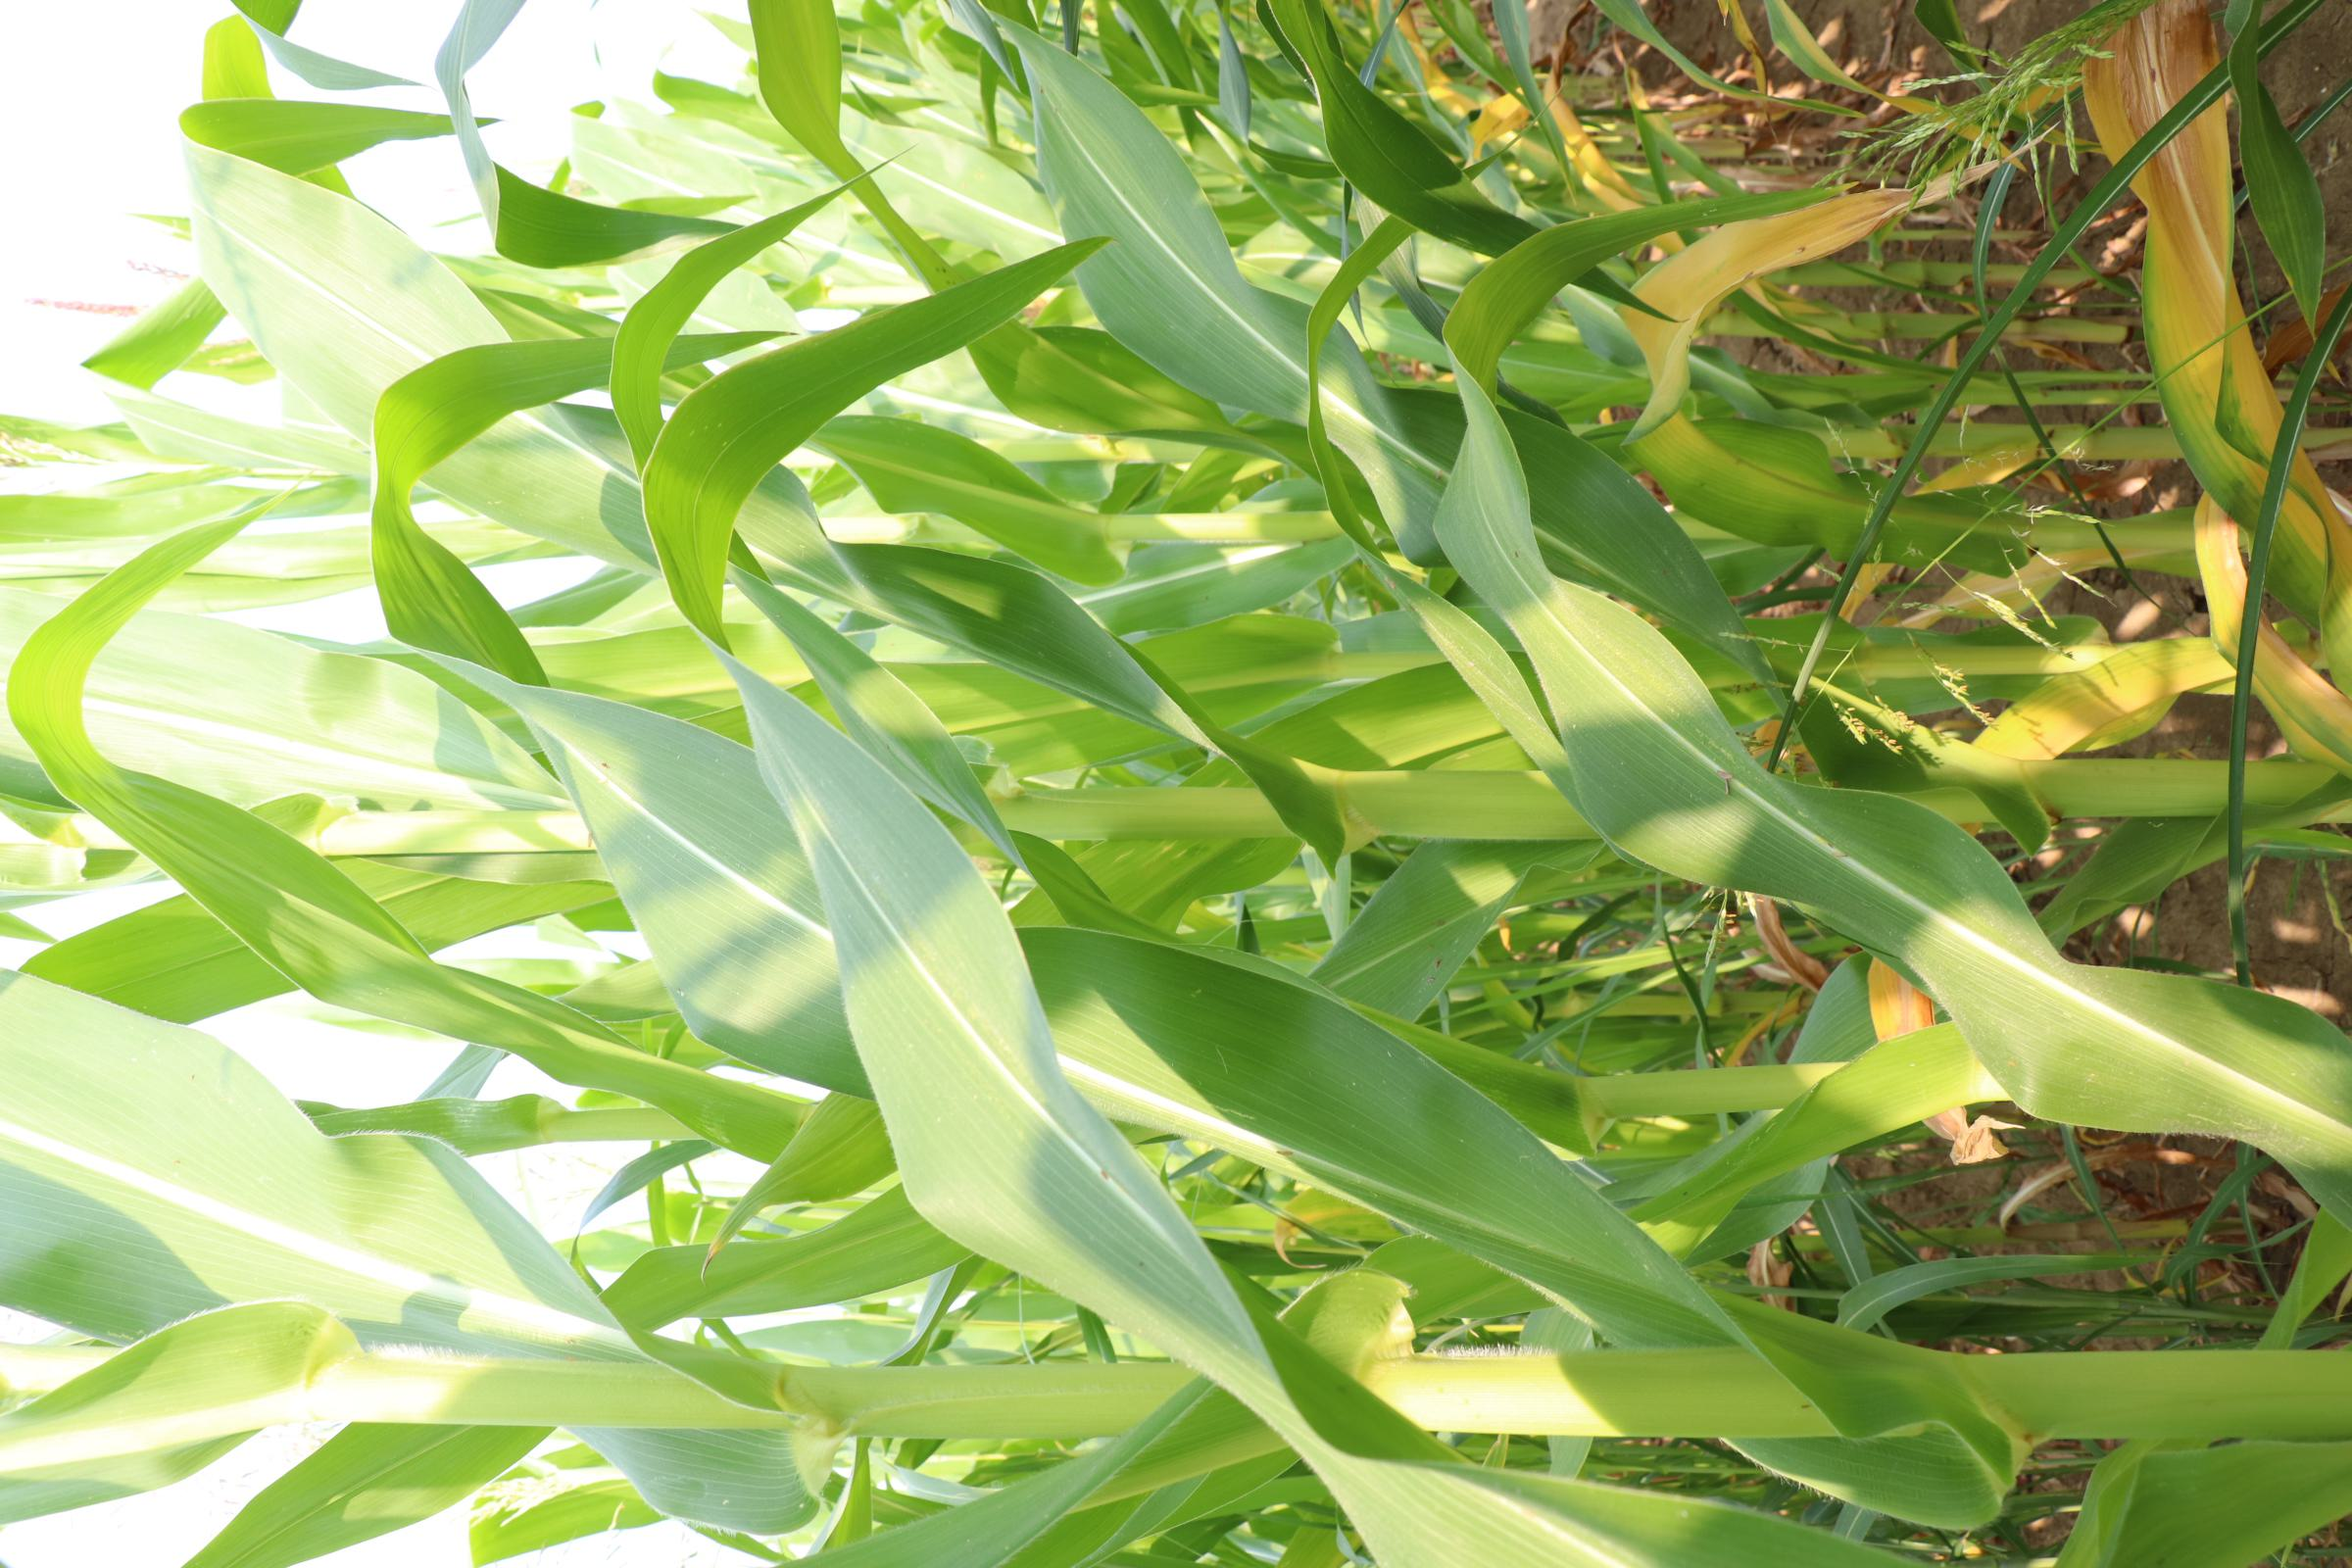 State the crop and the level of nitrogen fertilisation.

maize, no added nitrogen
